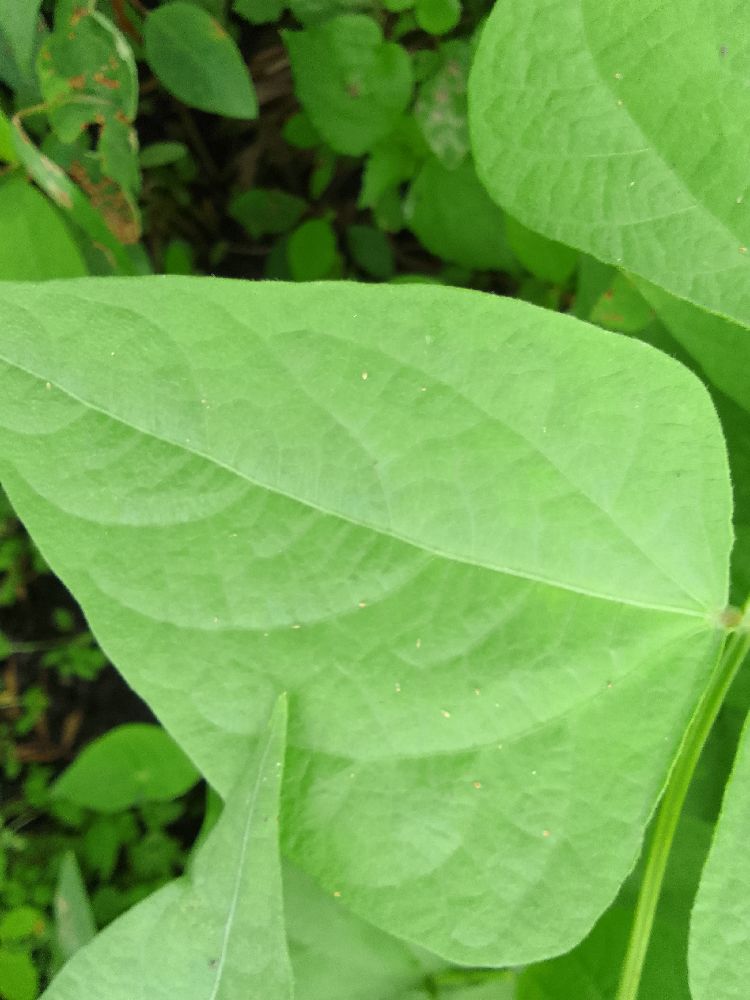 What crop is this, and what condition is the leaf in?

common bean, healthy
